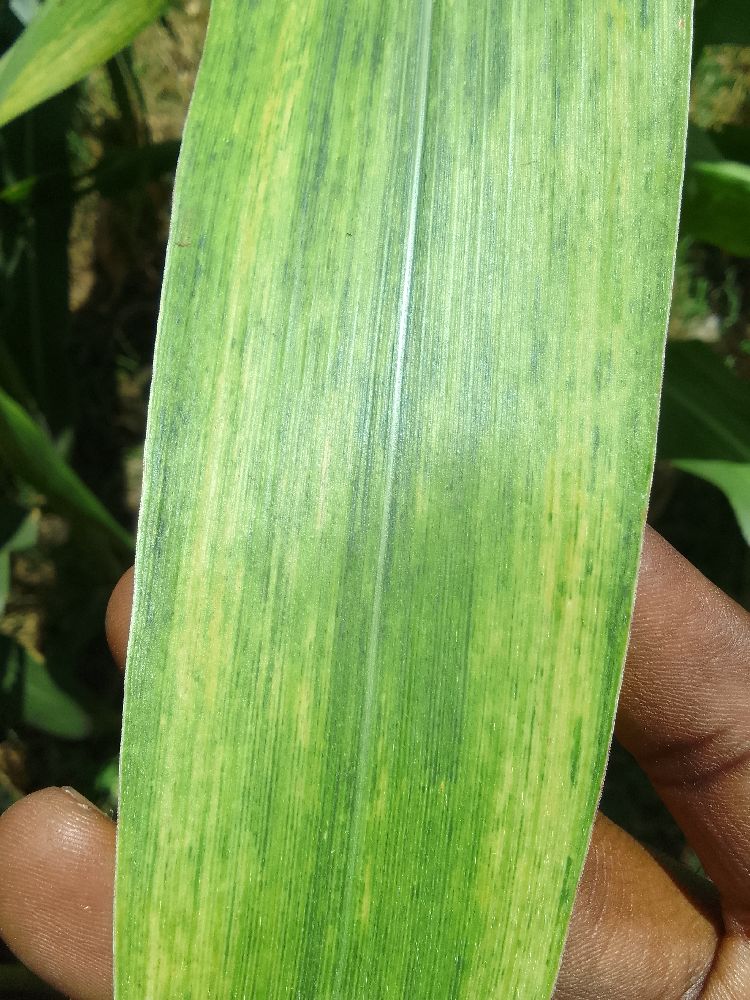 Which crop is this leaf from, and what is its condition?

maize, maize lethal necrosis
